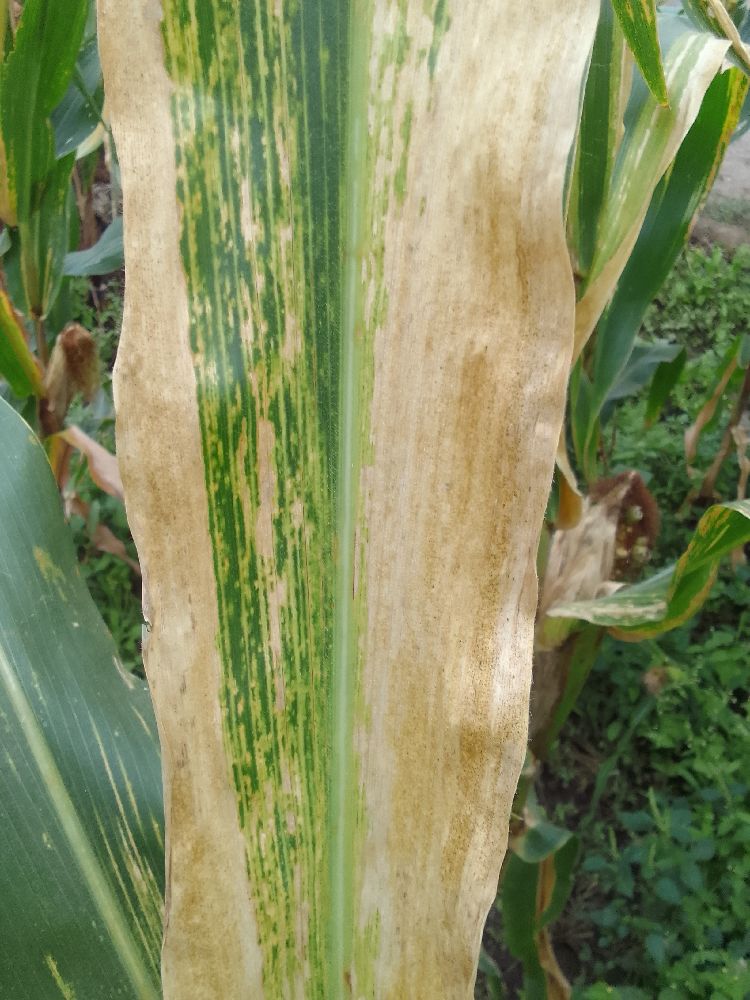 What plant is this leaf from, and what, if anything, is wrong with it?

maize, maize lethal necrosis
